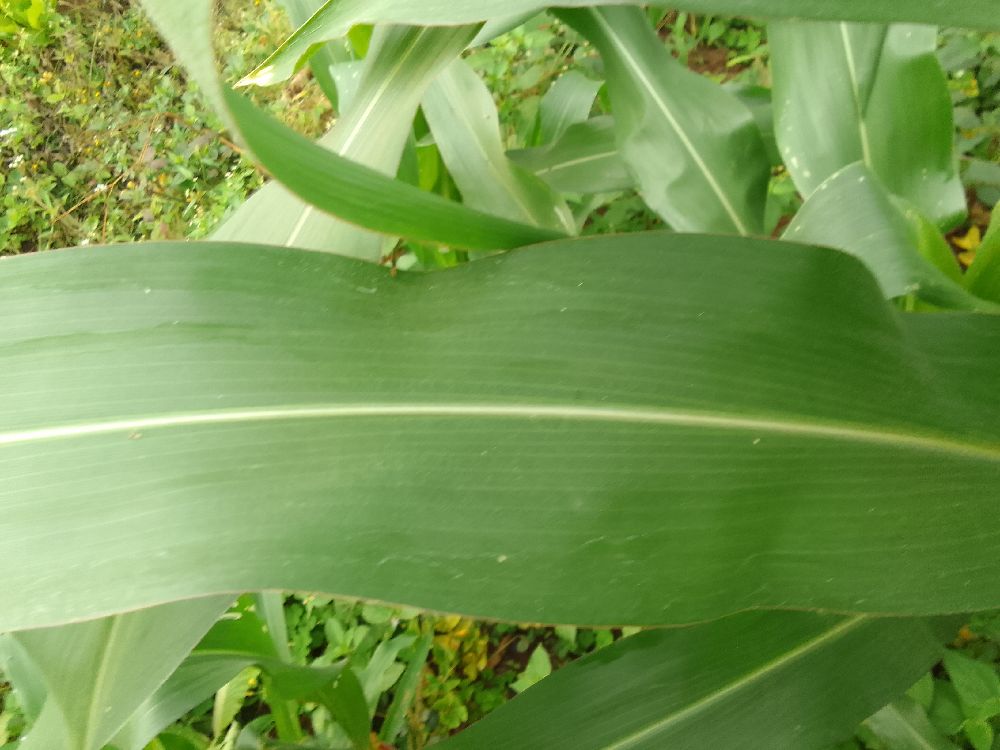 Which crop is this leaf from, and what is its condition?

maize, healthy
